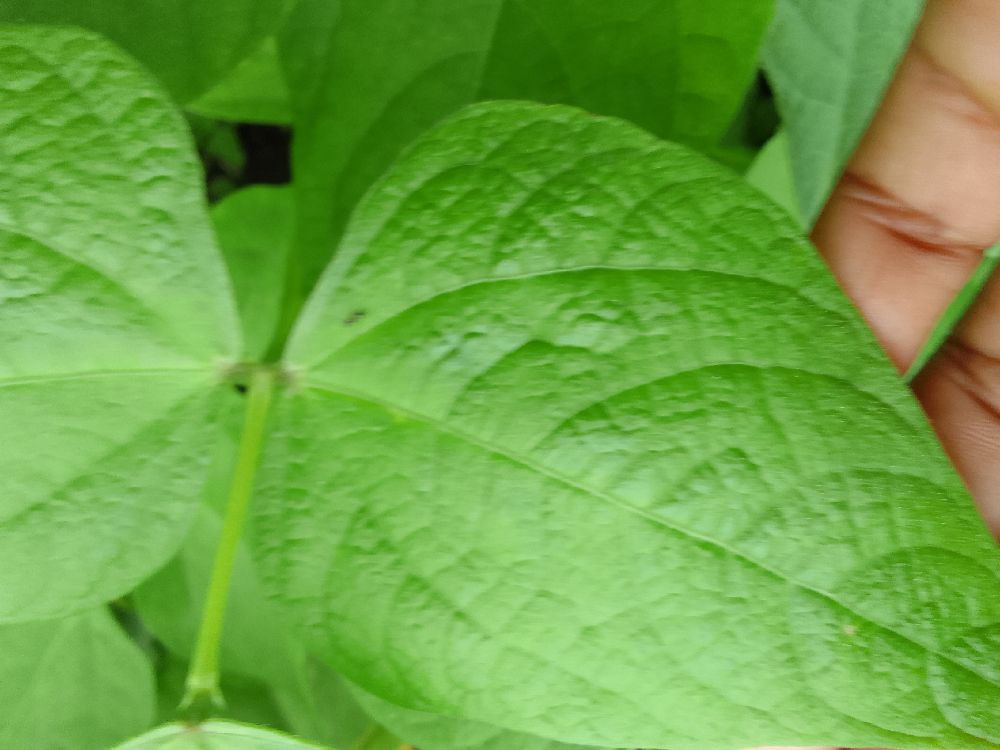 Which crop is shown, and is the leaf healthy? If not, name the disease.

common bean, healthy
